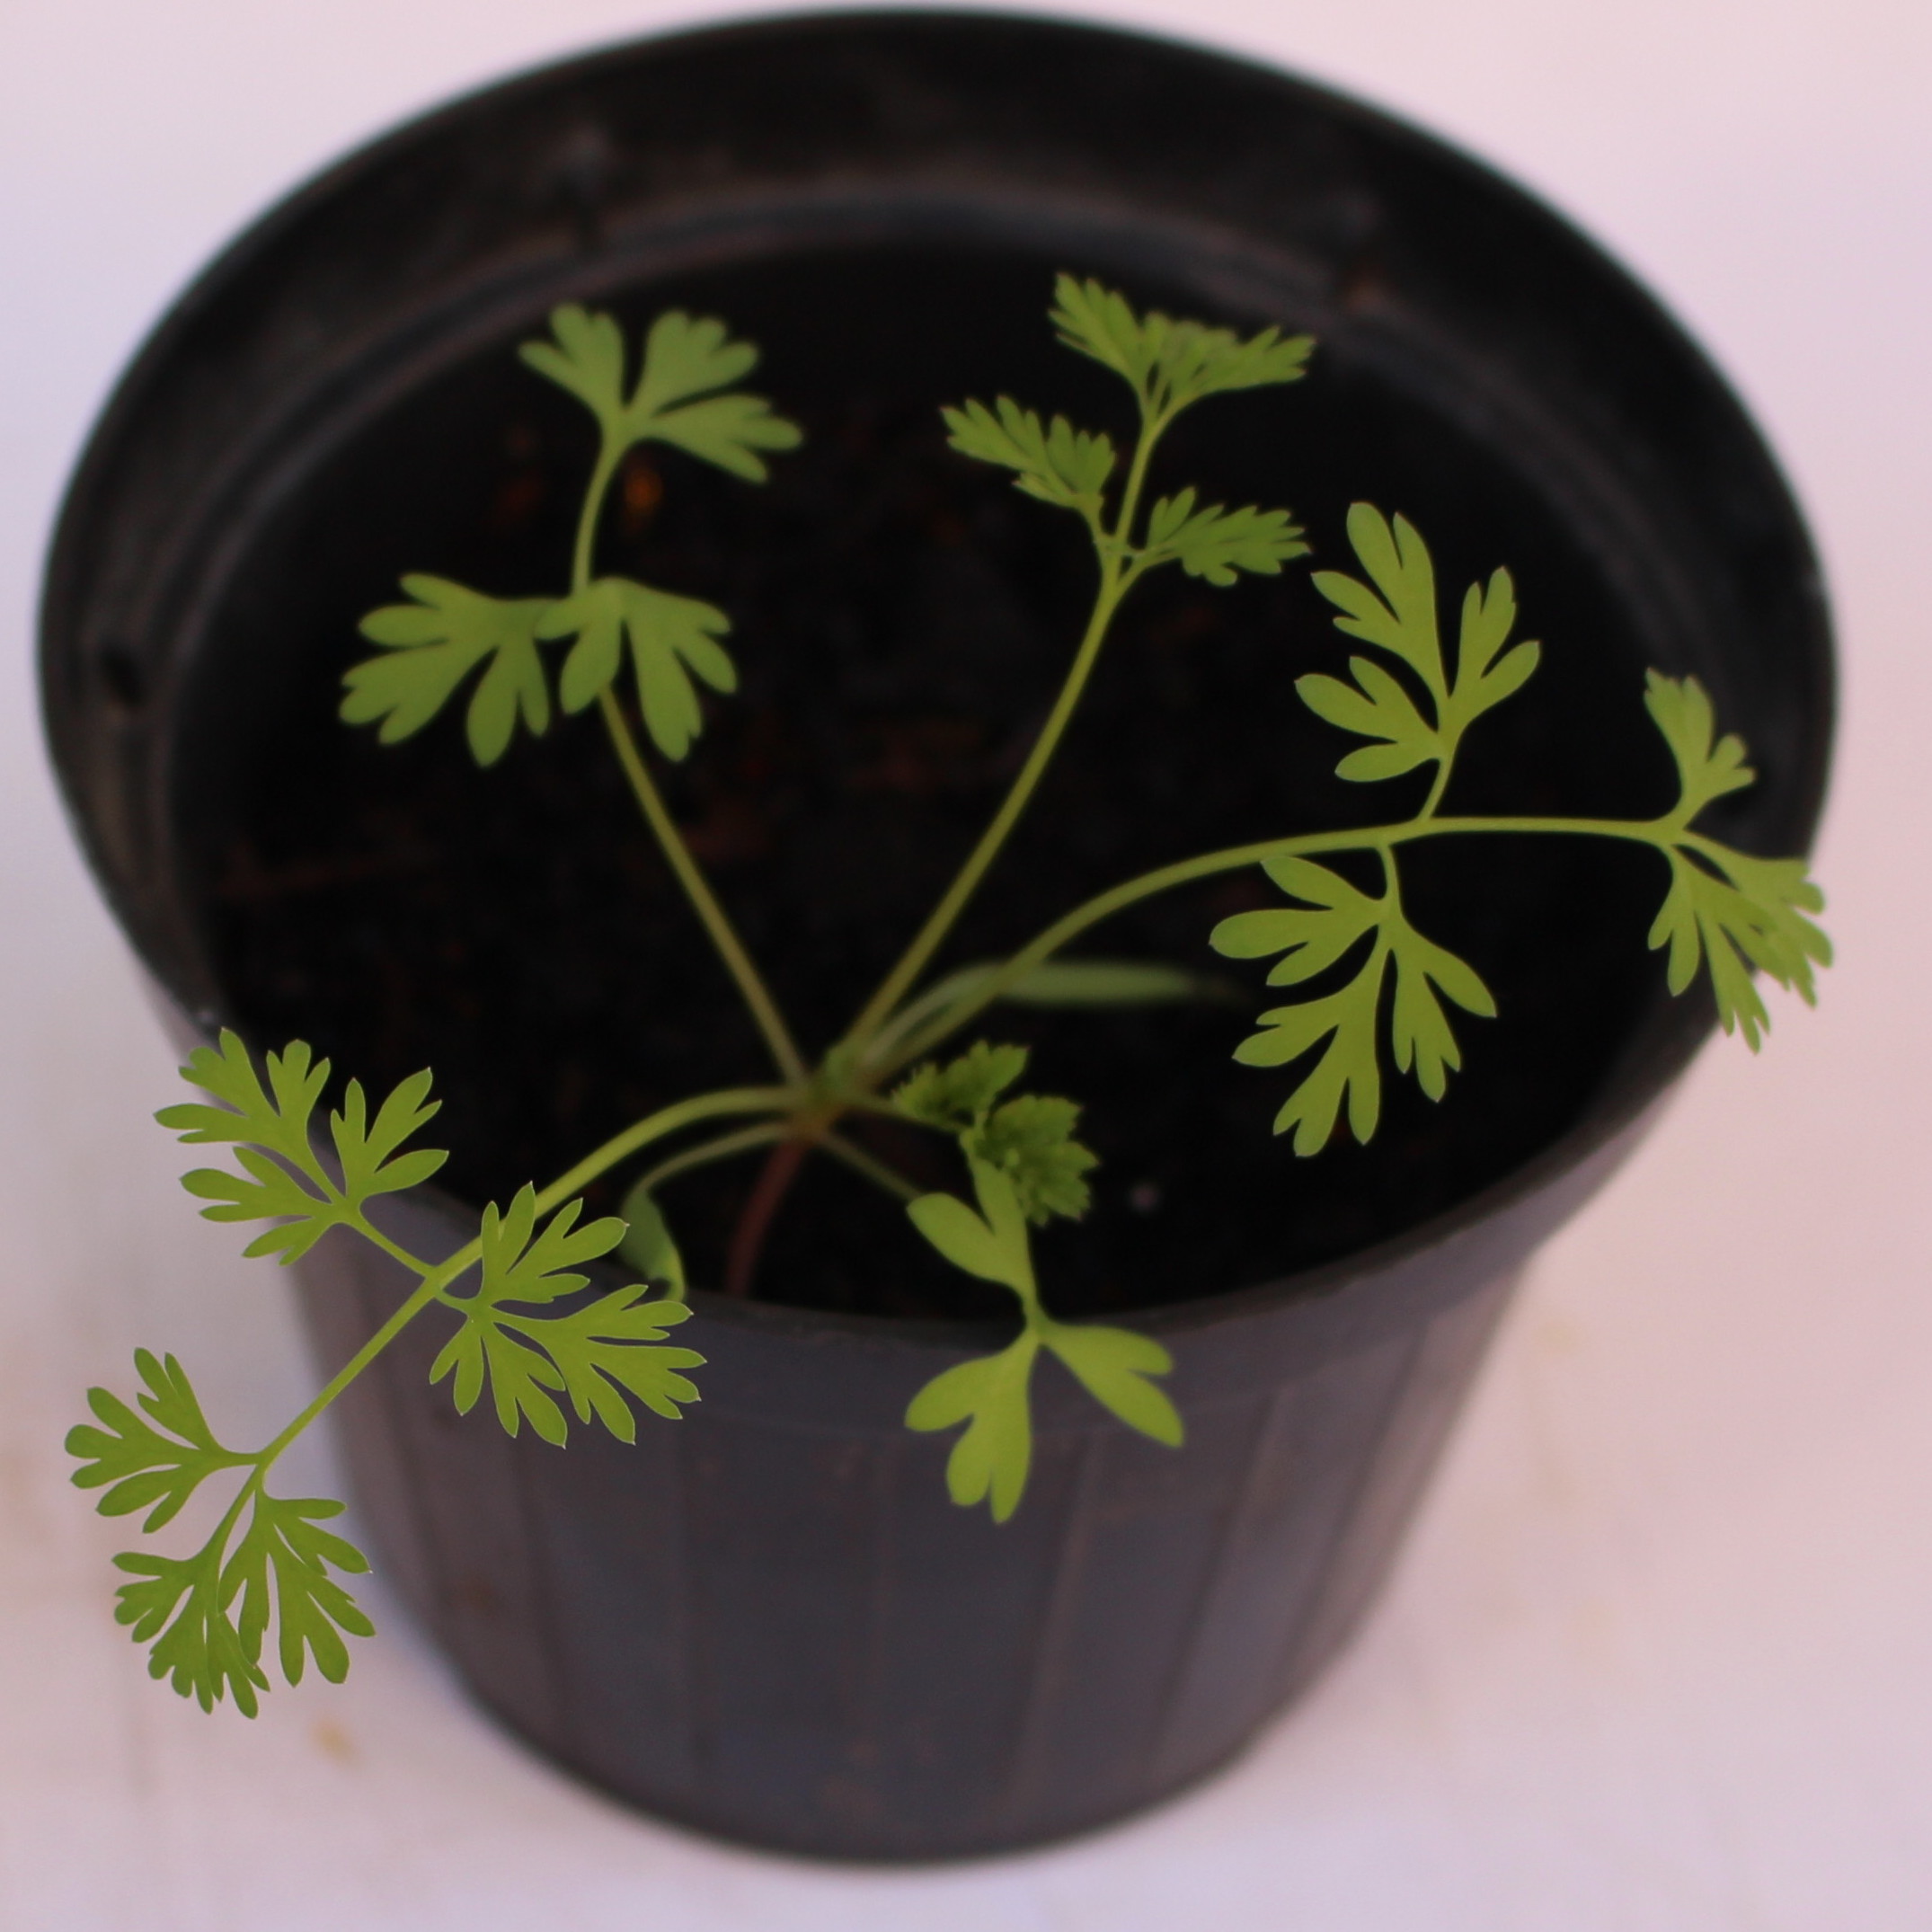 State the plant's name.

Fumaria officinalis
